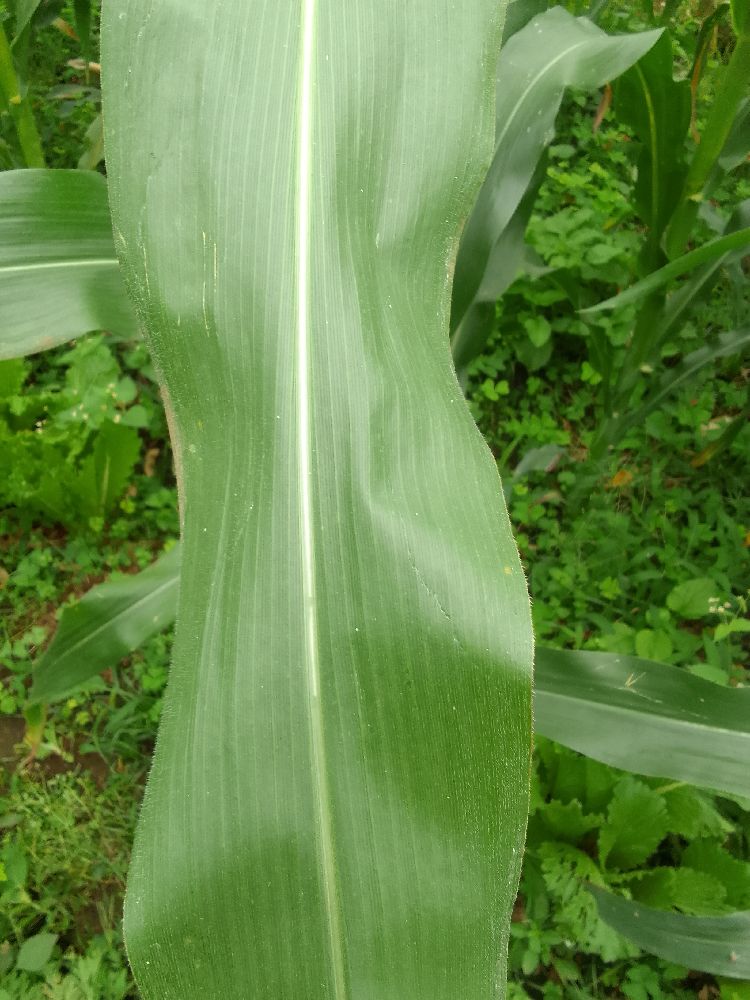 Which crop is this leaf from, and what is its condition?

maize, healthy
